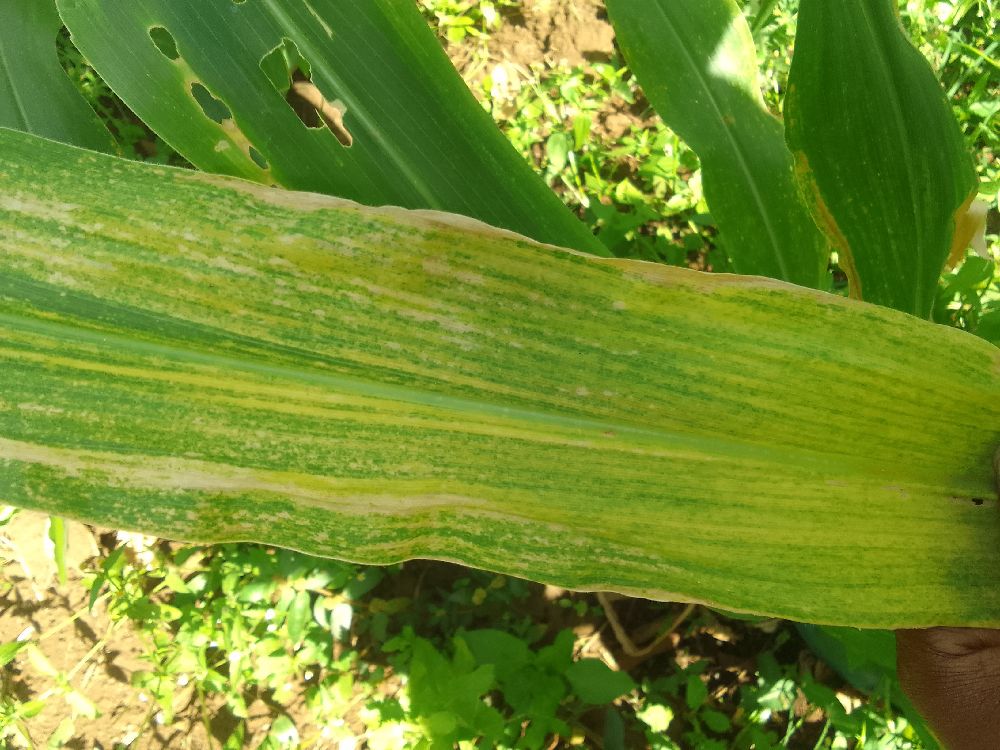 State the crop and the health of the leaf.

maize, maize lethal necrosis
